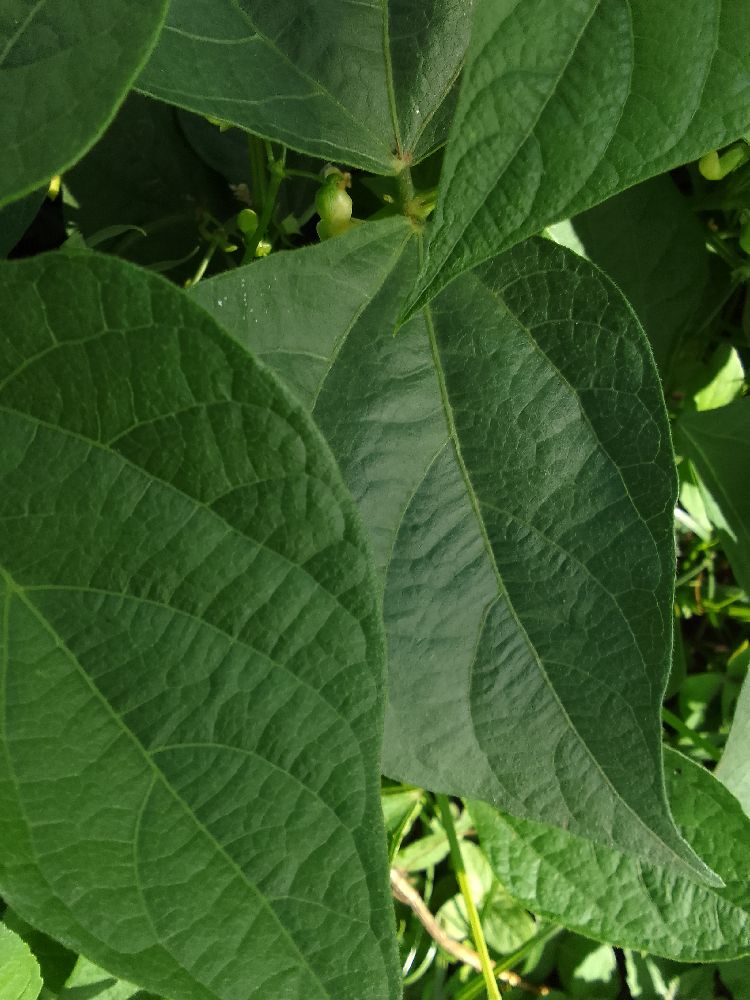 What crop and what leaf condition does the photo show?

common bean, healthy
